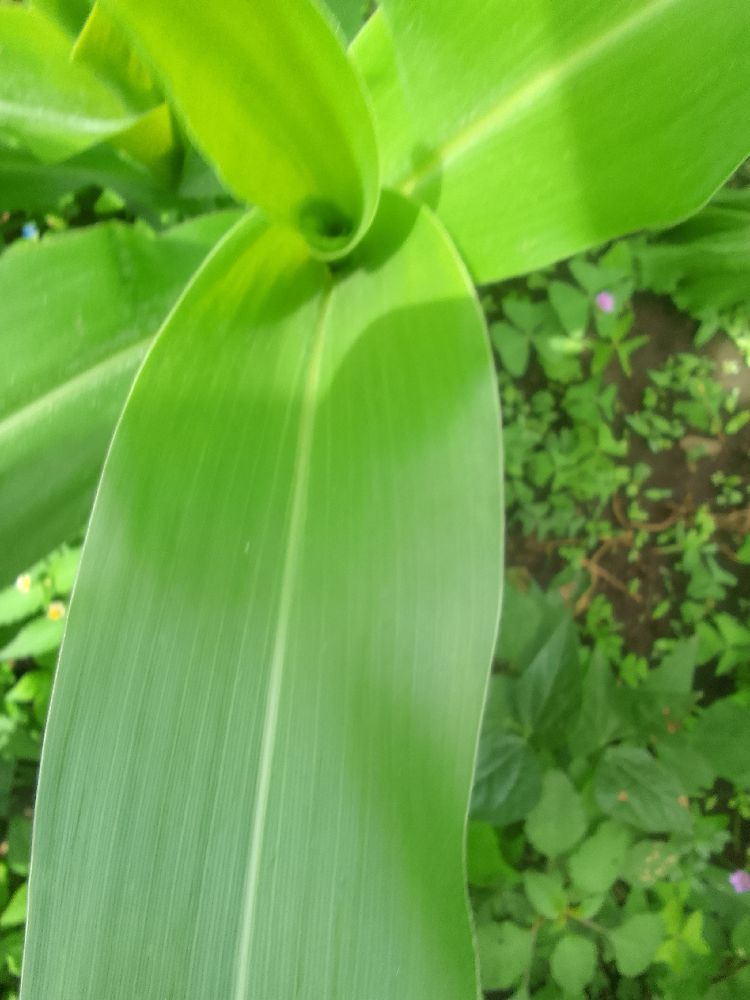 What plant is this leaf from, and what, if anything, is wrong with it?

maize, healthy
